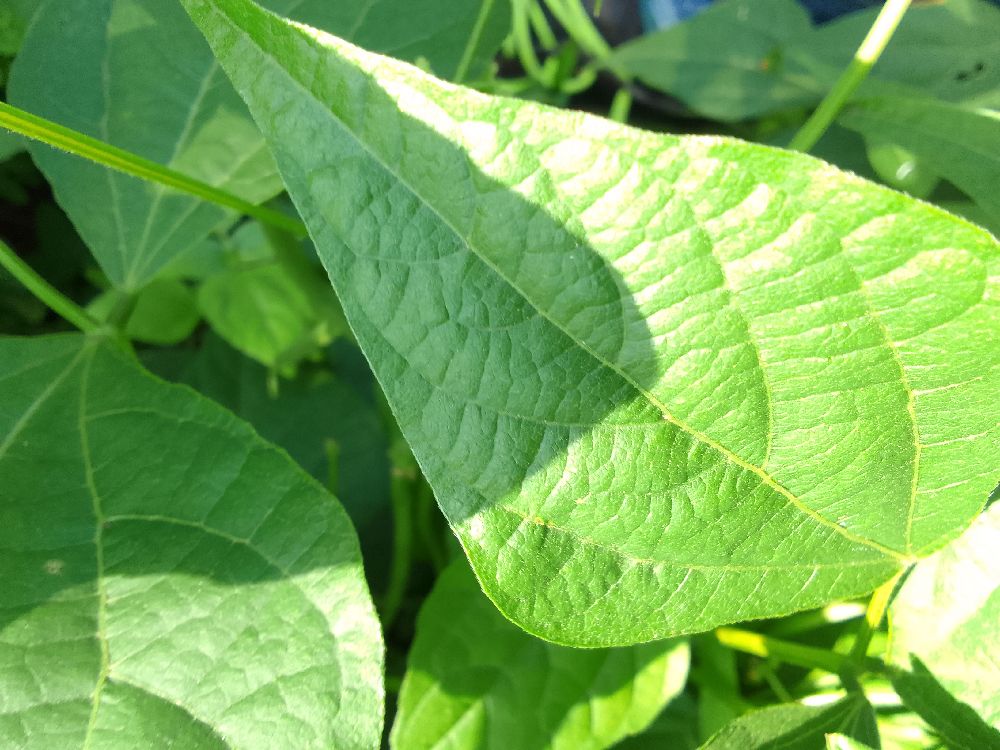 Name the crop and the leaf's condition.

common bean, healthy
